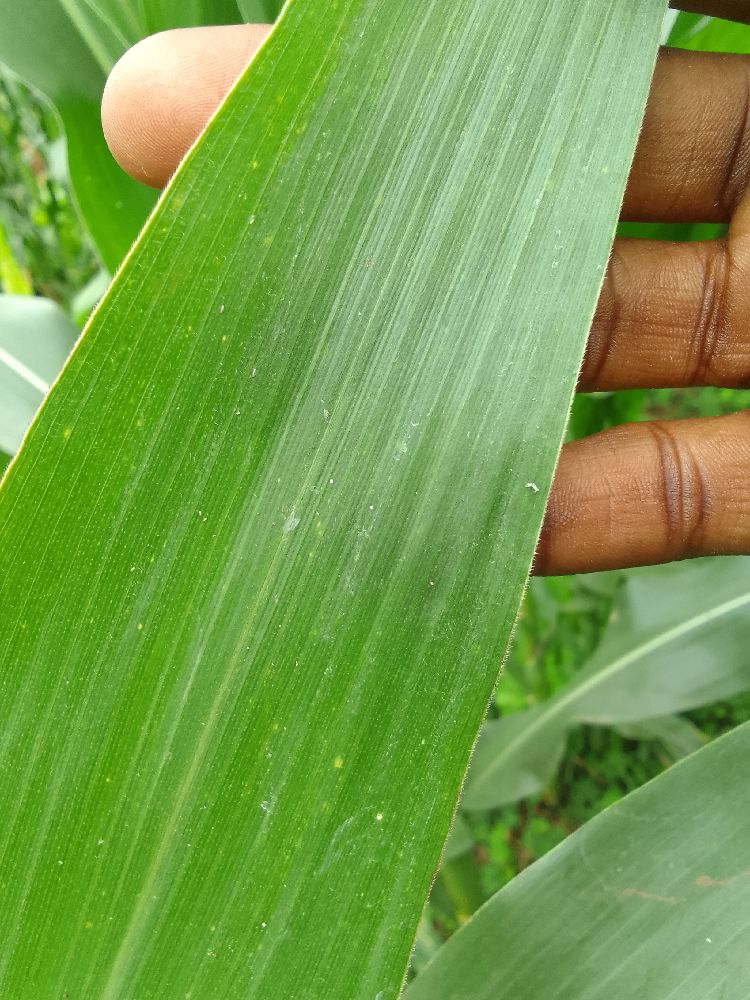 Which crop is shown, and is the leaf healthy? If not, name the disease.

maize, healthy
